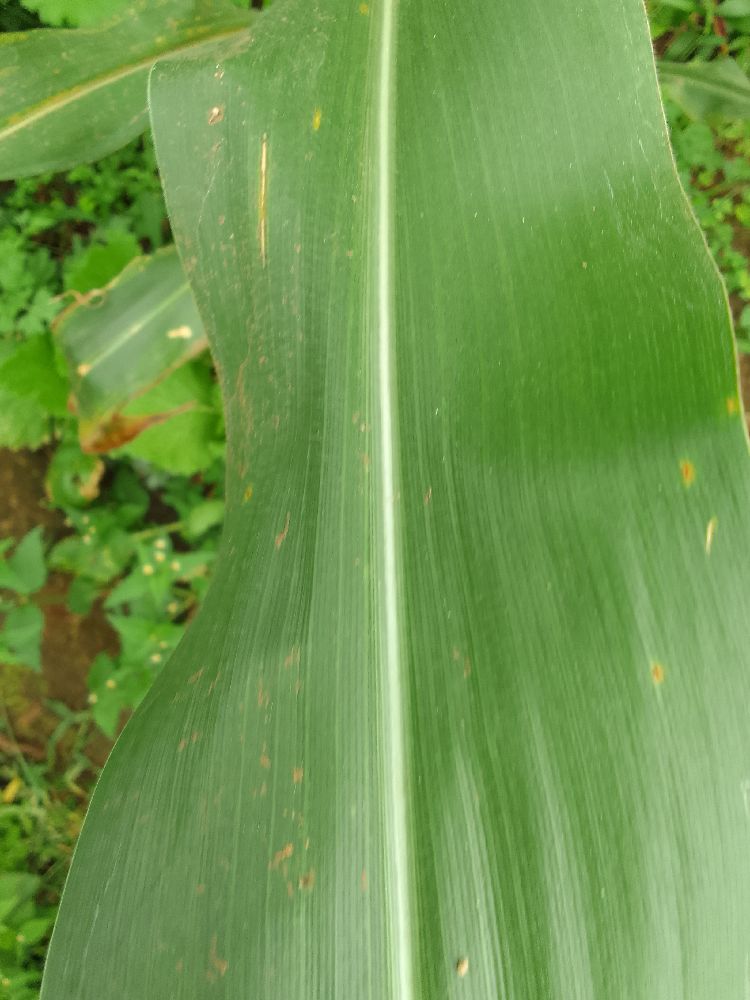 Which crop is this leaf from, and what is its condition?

maize, healthy
